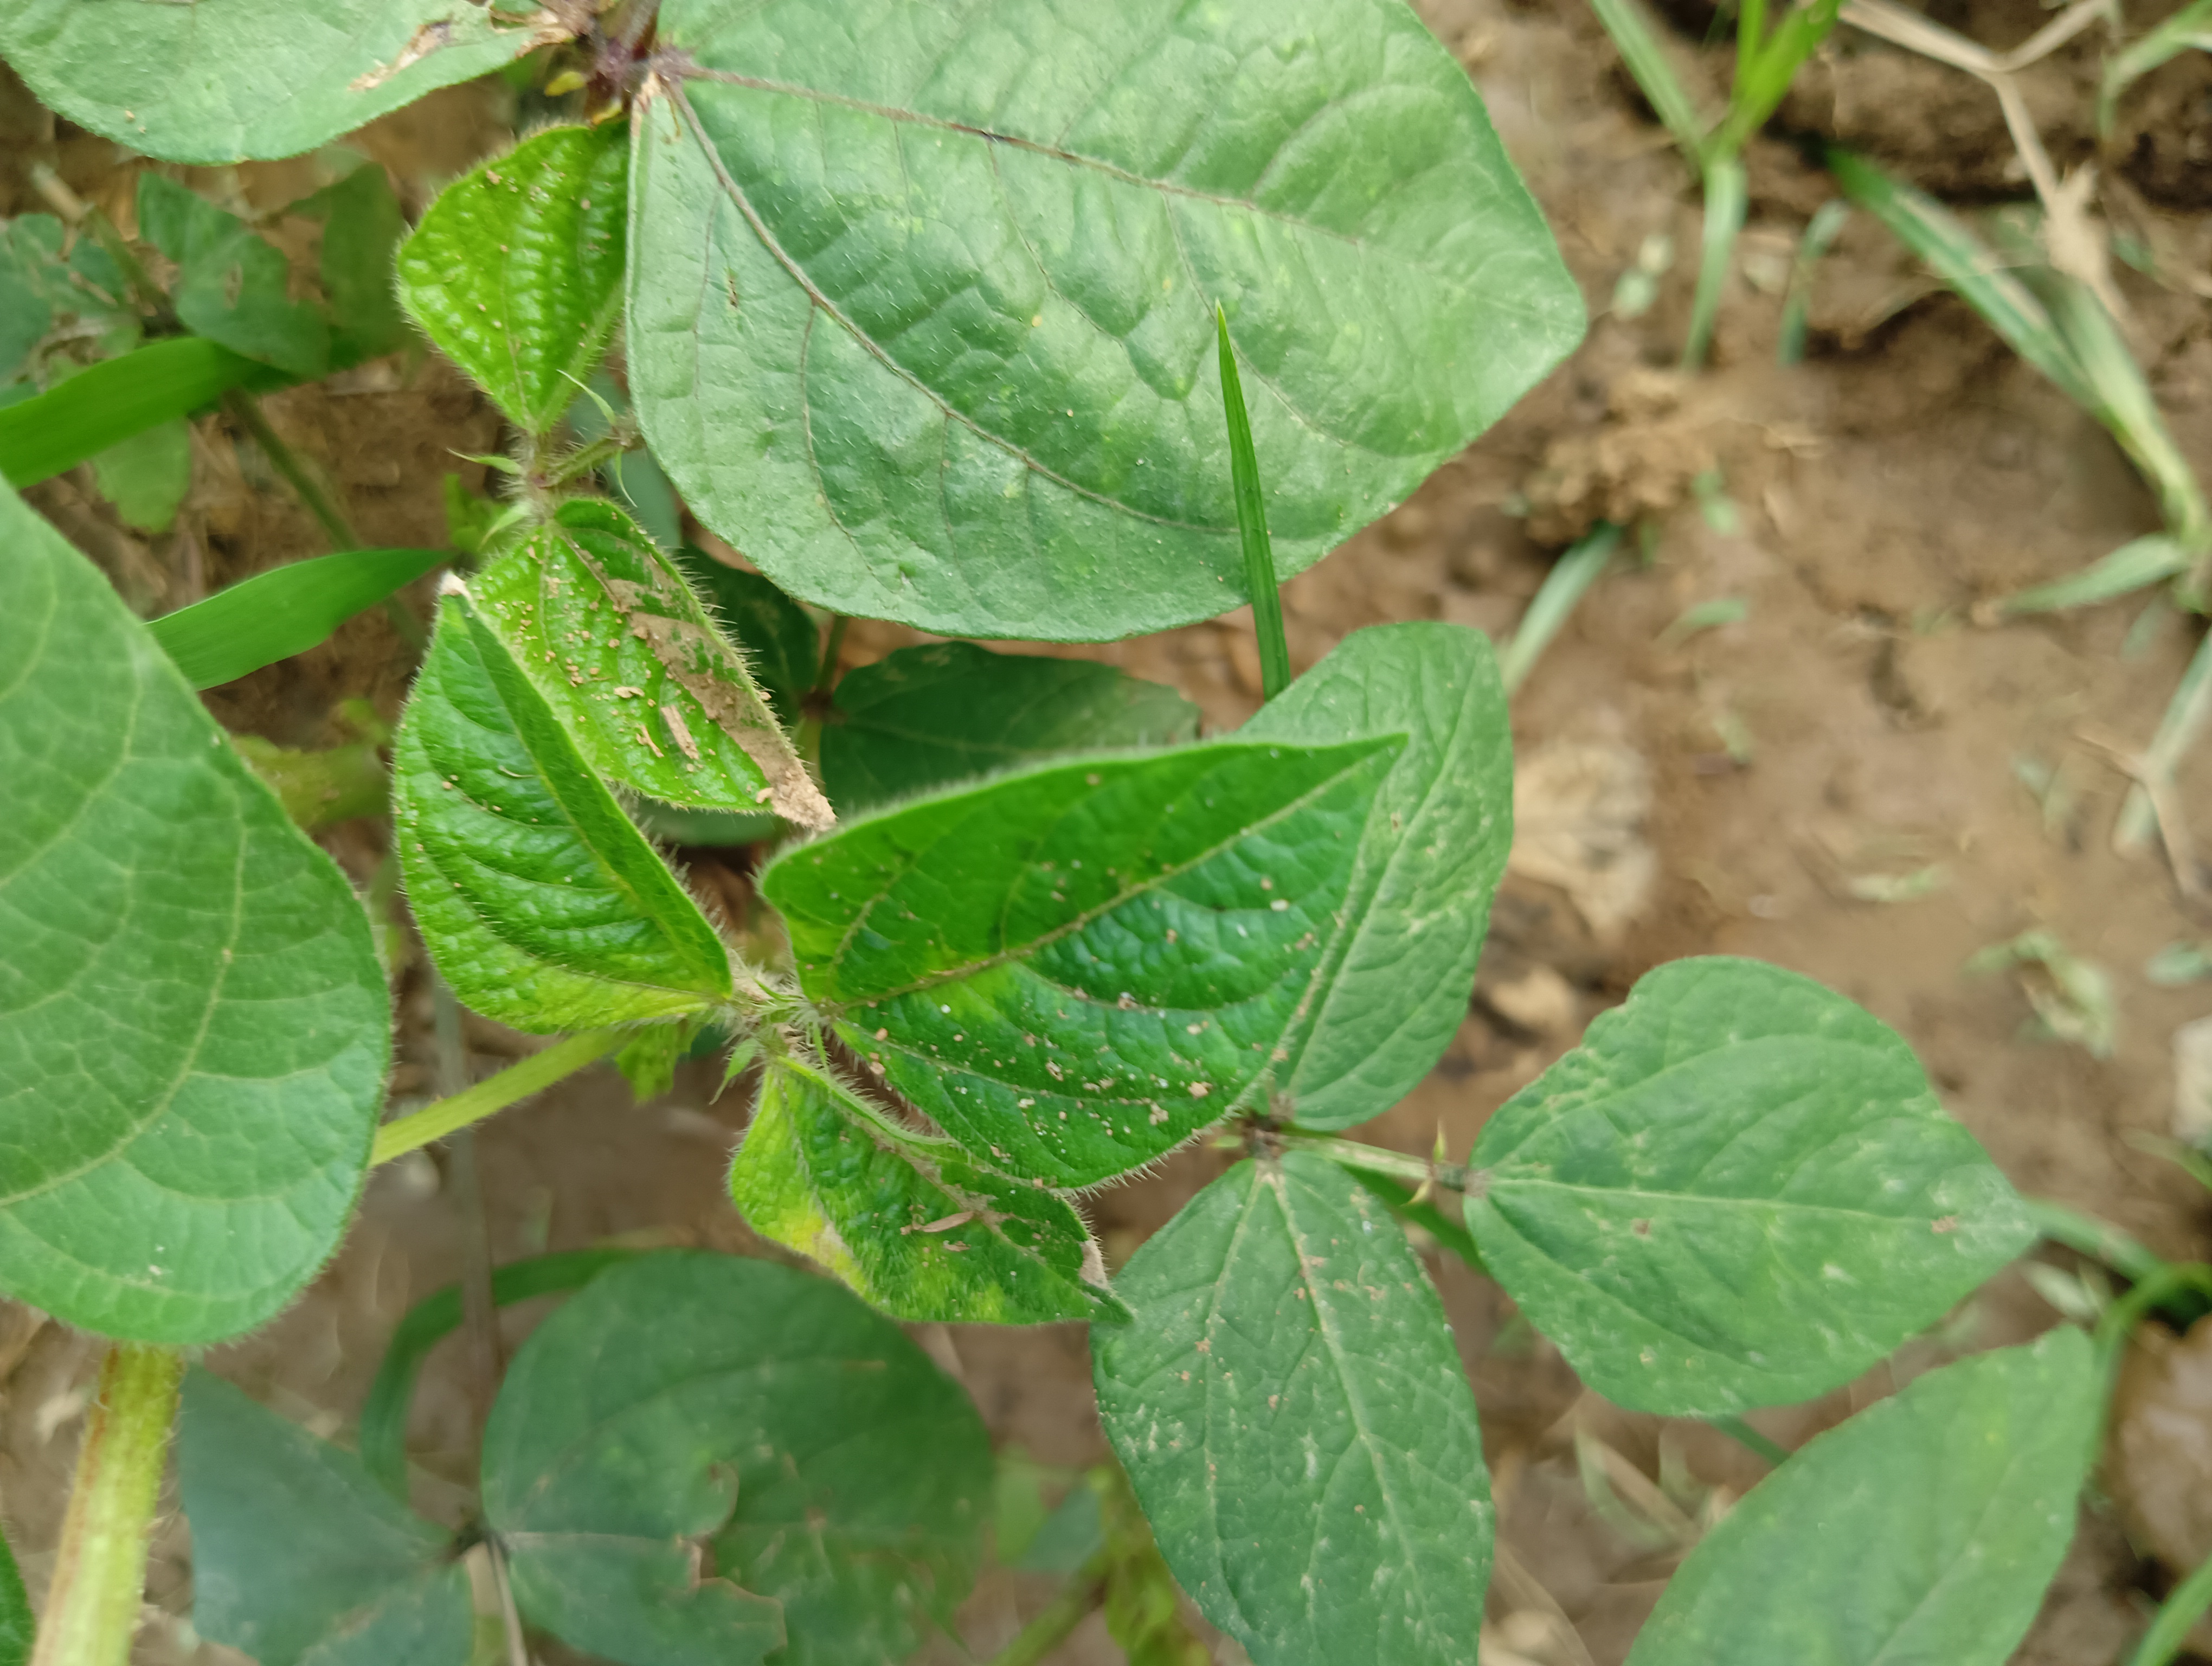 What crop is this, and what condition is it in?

mungbean, healthy
